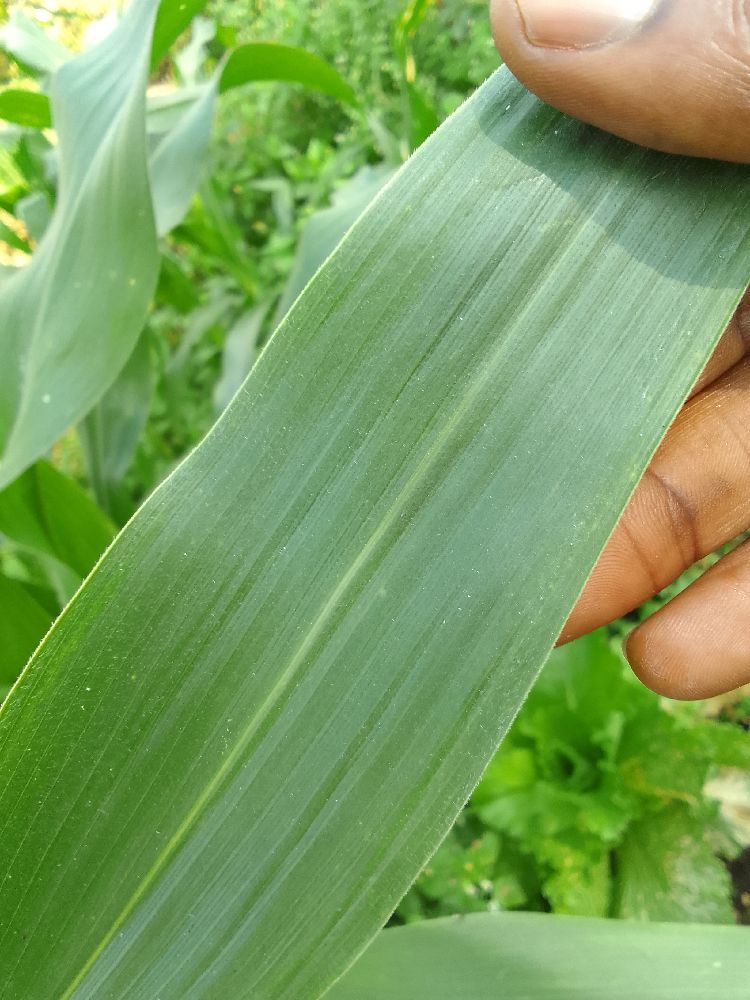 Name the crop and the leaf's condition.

maize, healthy
